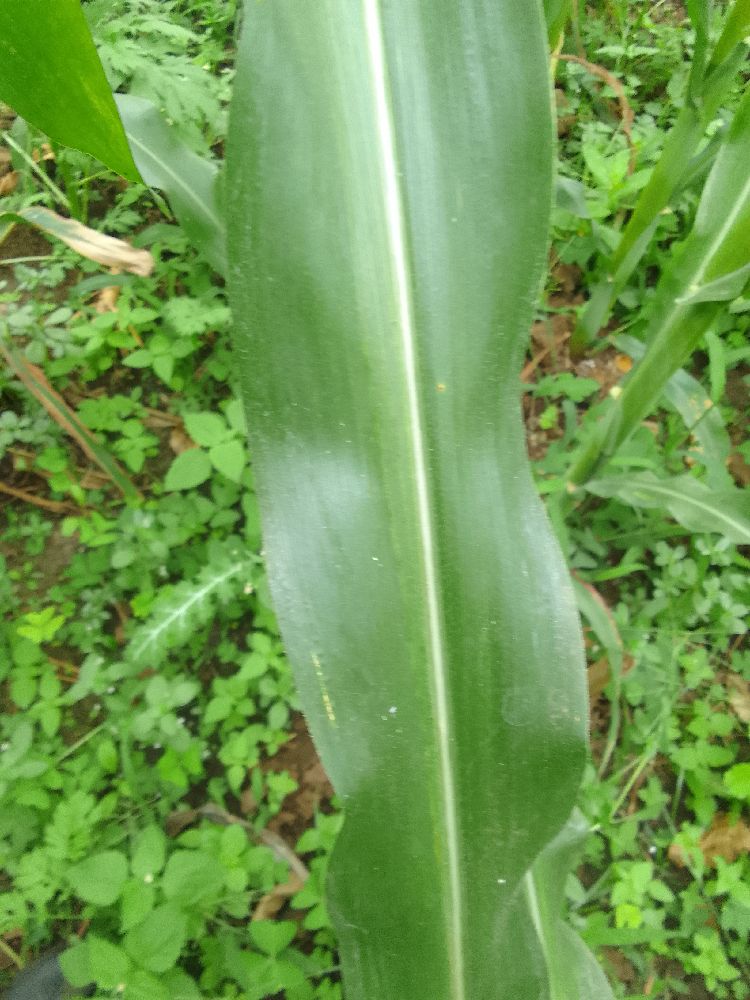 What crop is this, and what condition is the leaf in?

maize, healthy
